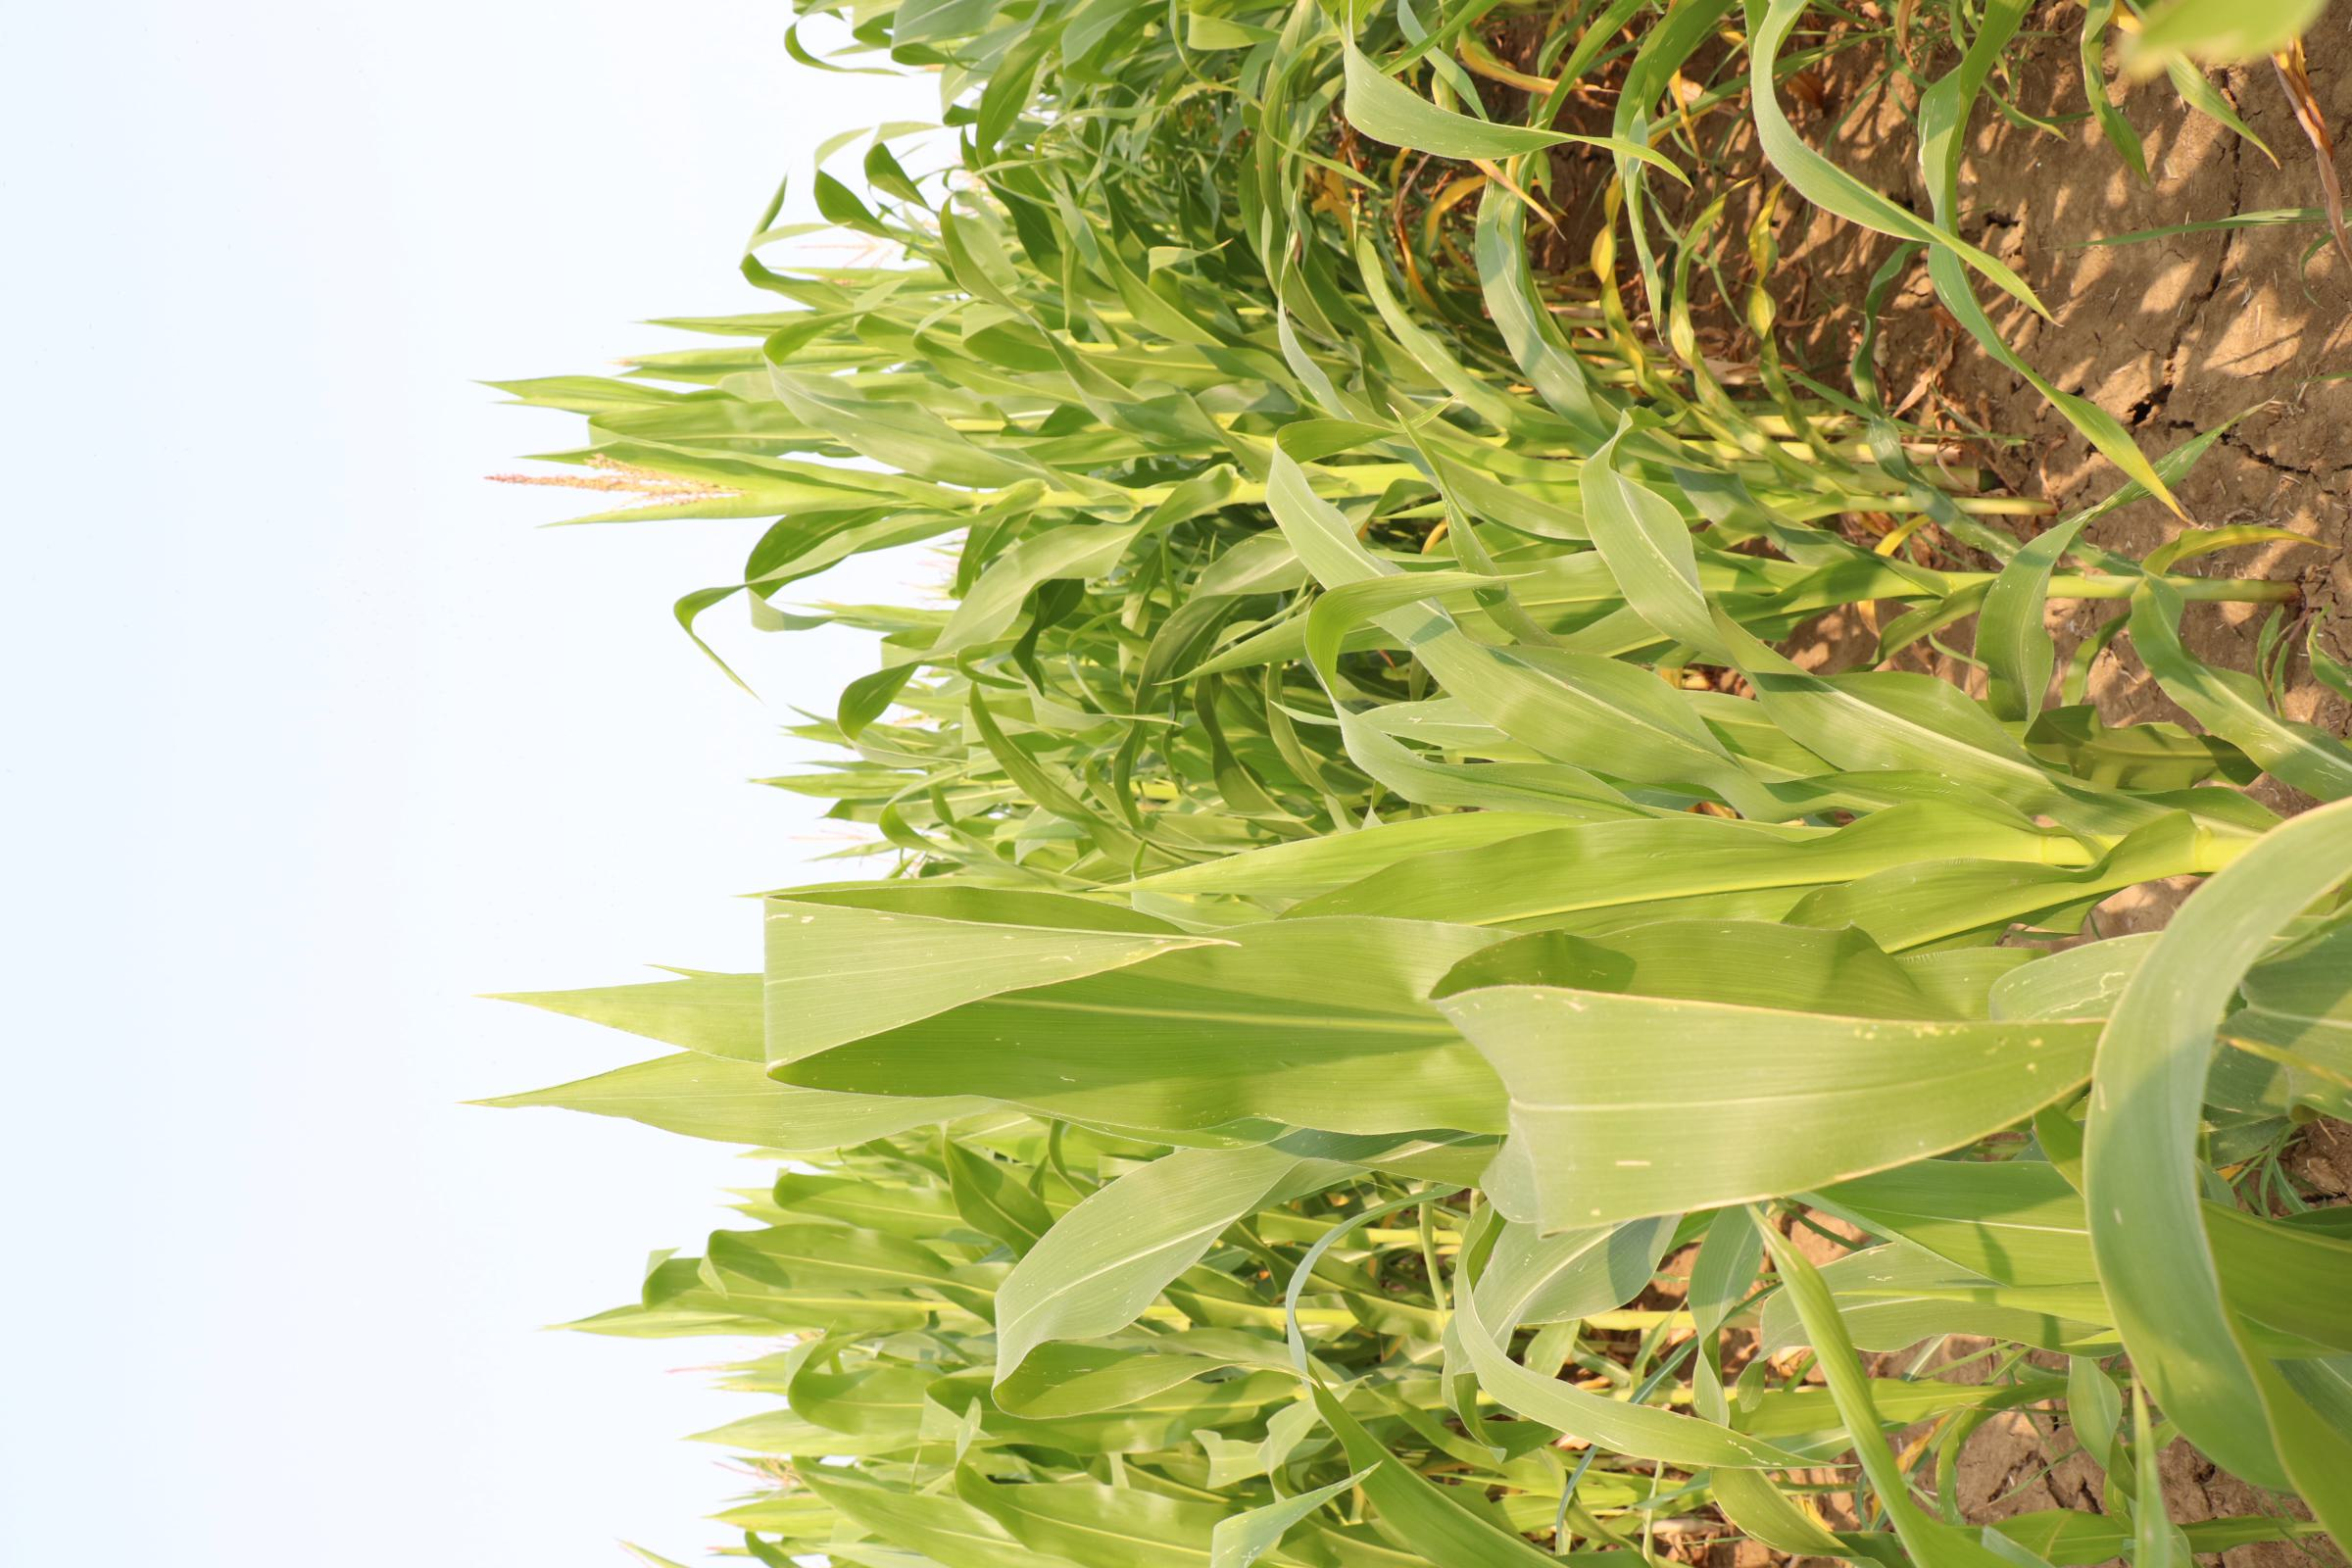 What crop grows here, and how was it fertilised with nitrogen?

maize, no added nitrogen
